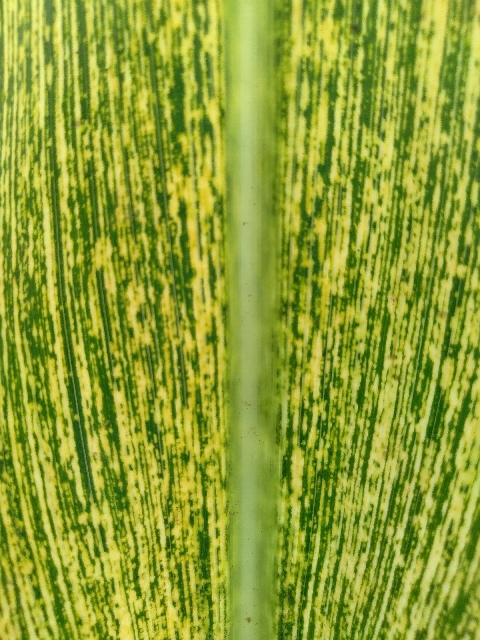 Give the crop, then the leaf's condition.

maize, maize streak virus
